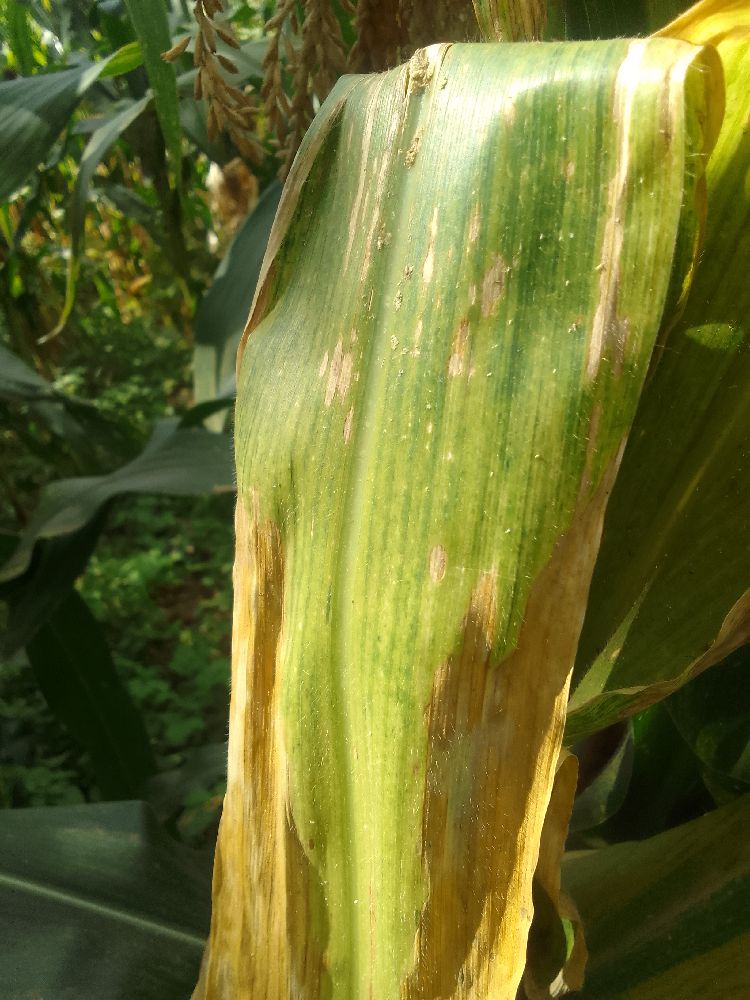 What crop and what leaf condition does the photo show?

maize, maize lethal necrosis
